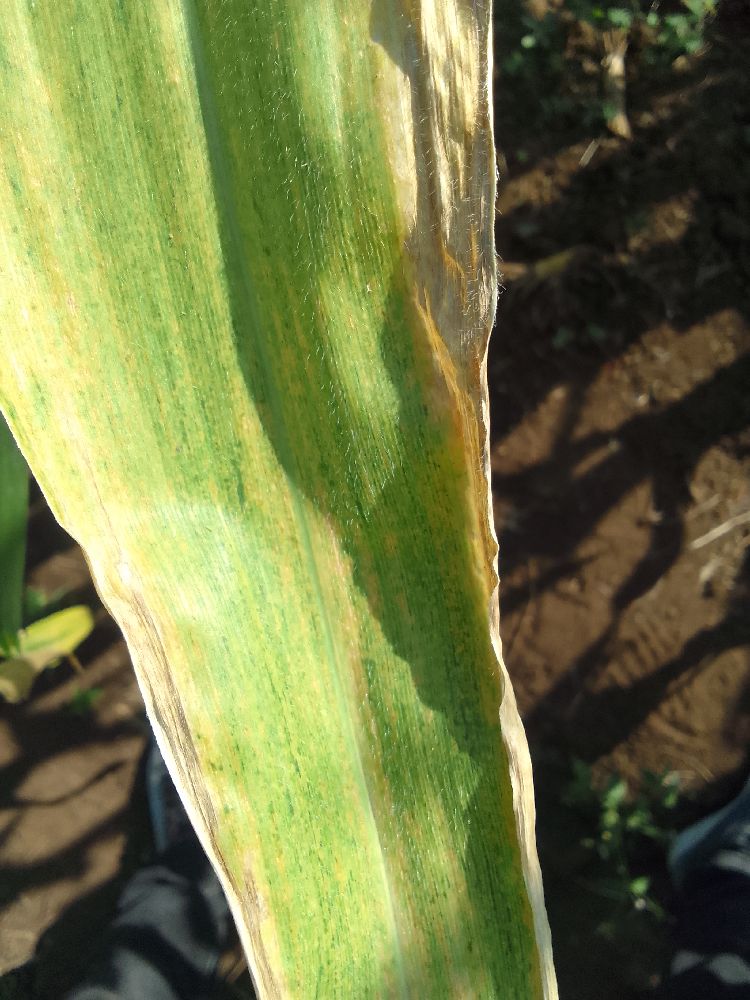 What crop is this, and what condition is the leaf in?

maize, maize lethal necrosis
